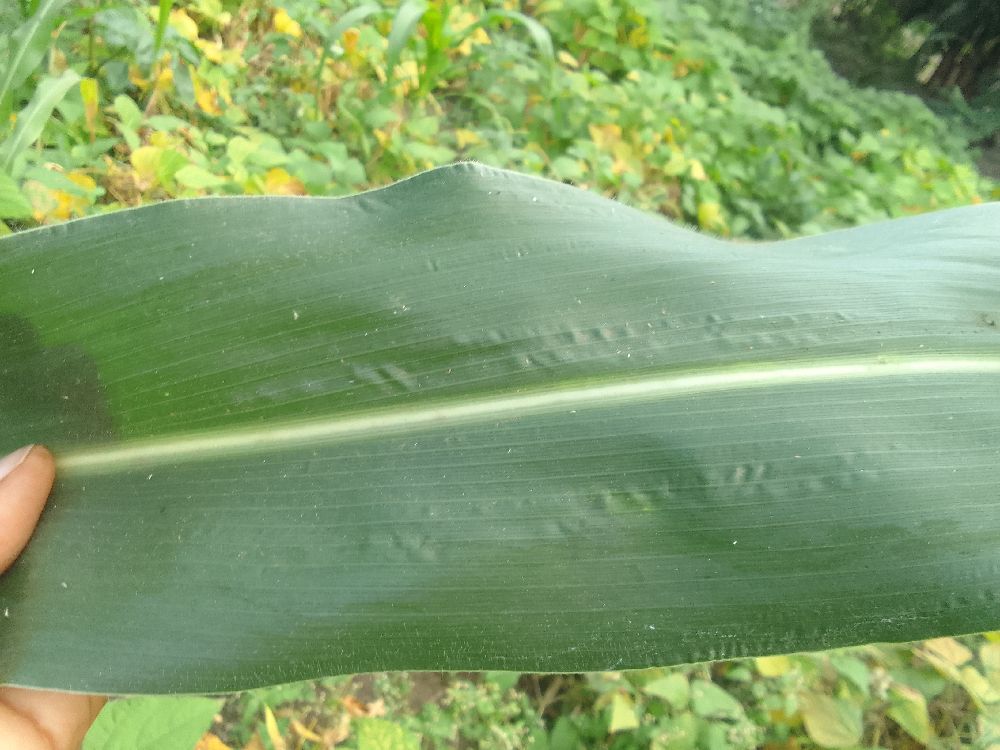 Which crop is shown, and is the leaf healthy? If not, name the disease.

maize, healthy
